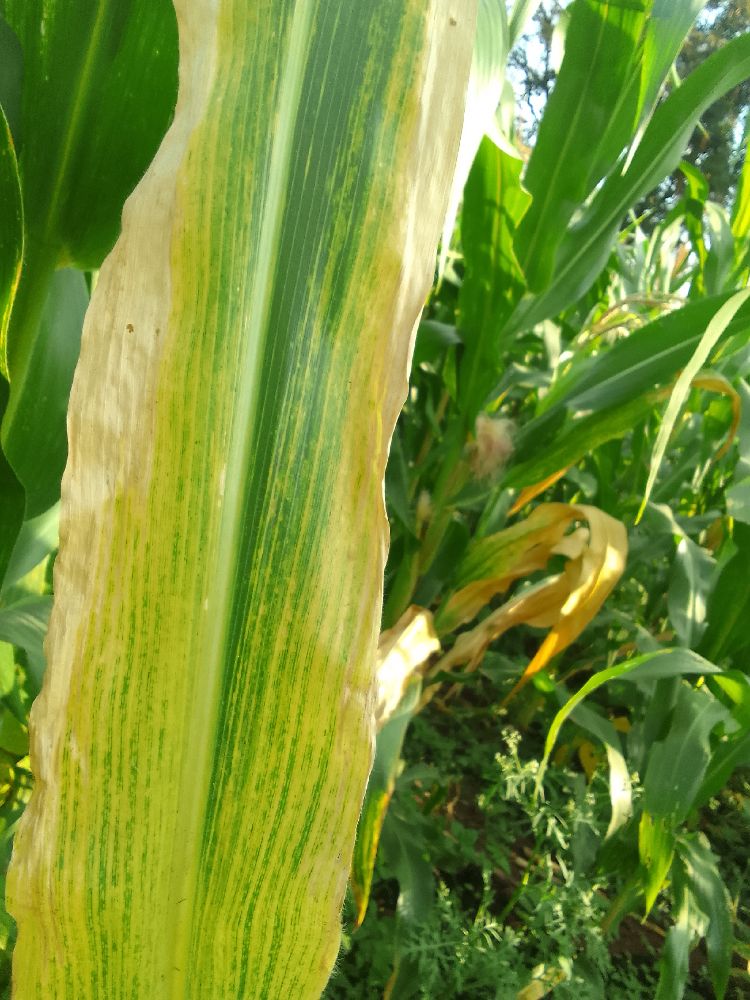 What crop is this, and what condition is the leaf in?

maize, maize lethal necrosis
